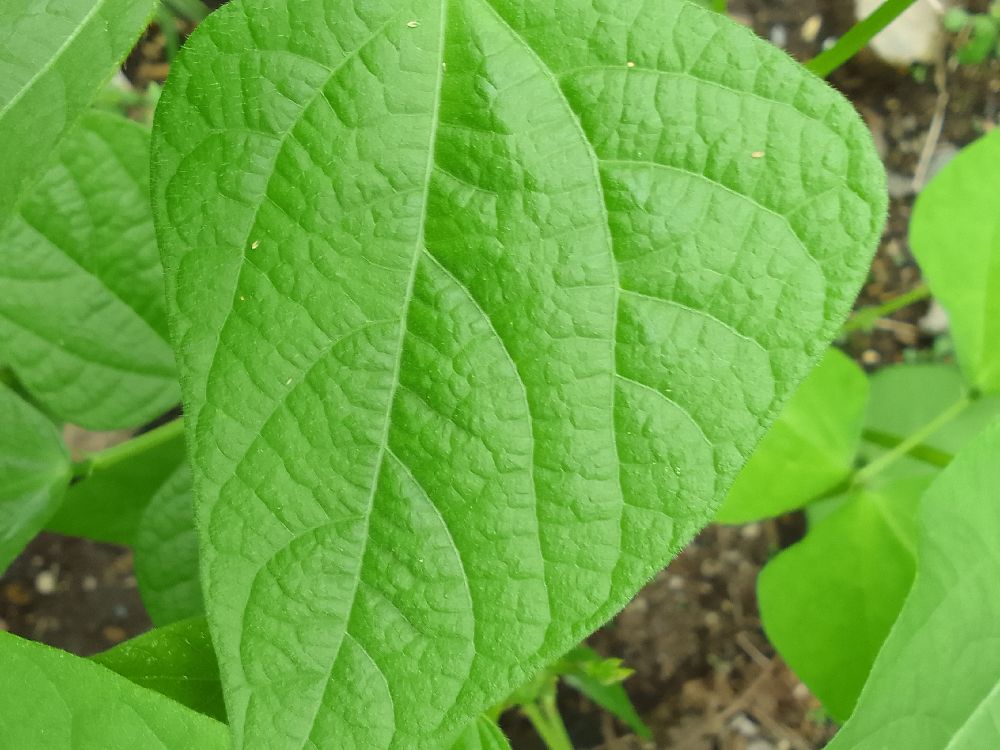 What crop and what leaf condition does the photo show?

common bean, healthy
